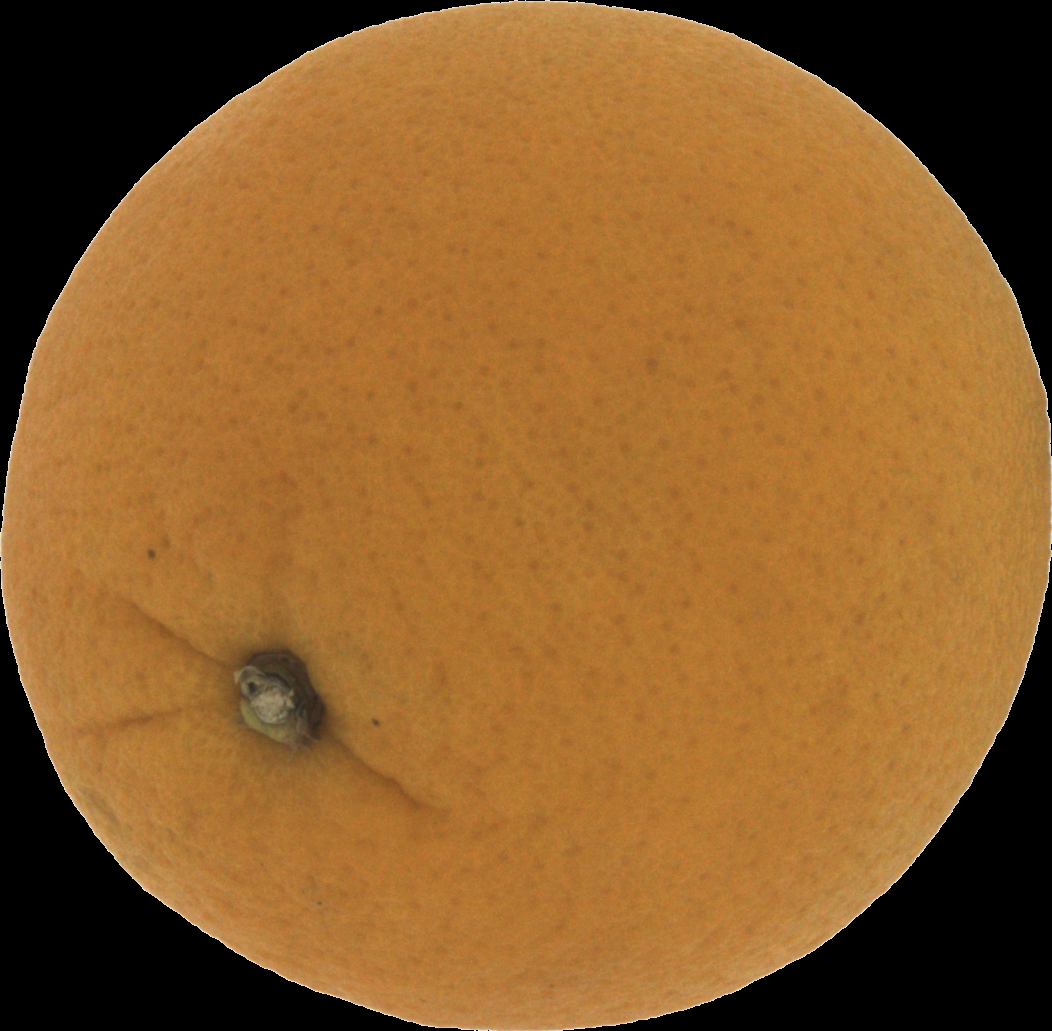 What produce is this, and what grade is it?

orange, good
